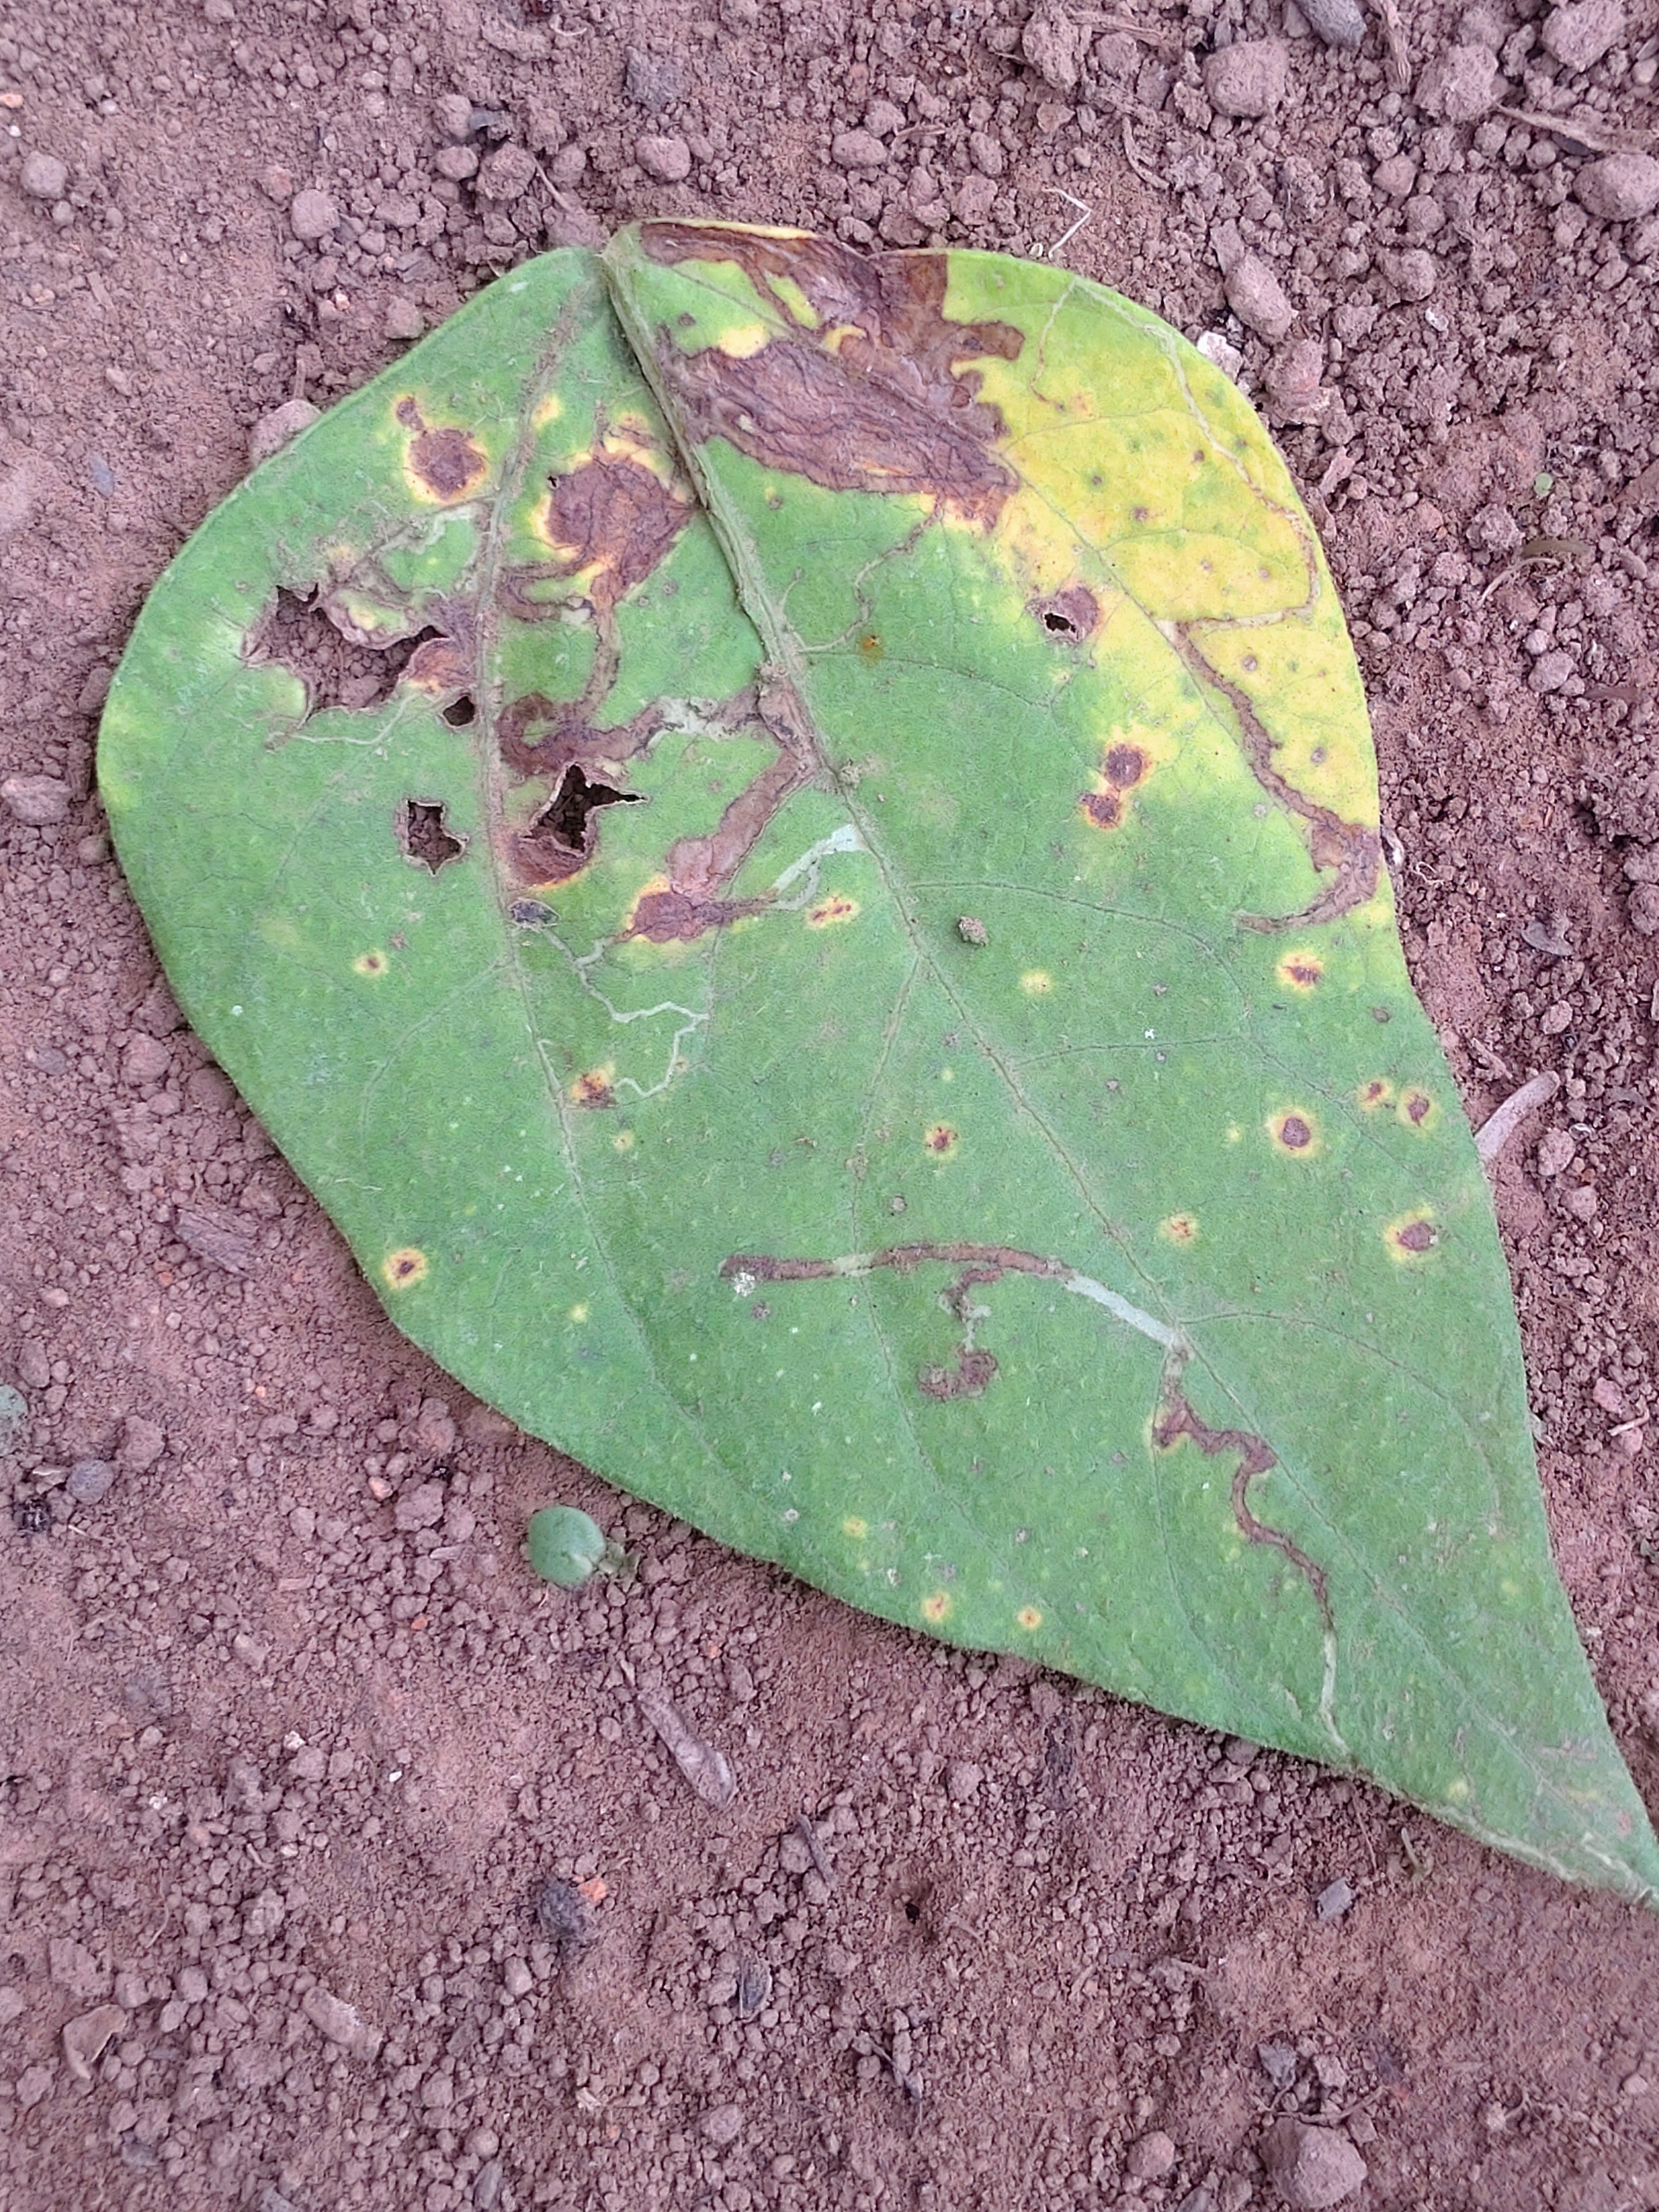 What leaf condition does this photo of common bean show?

rust
